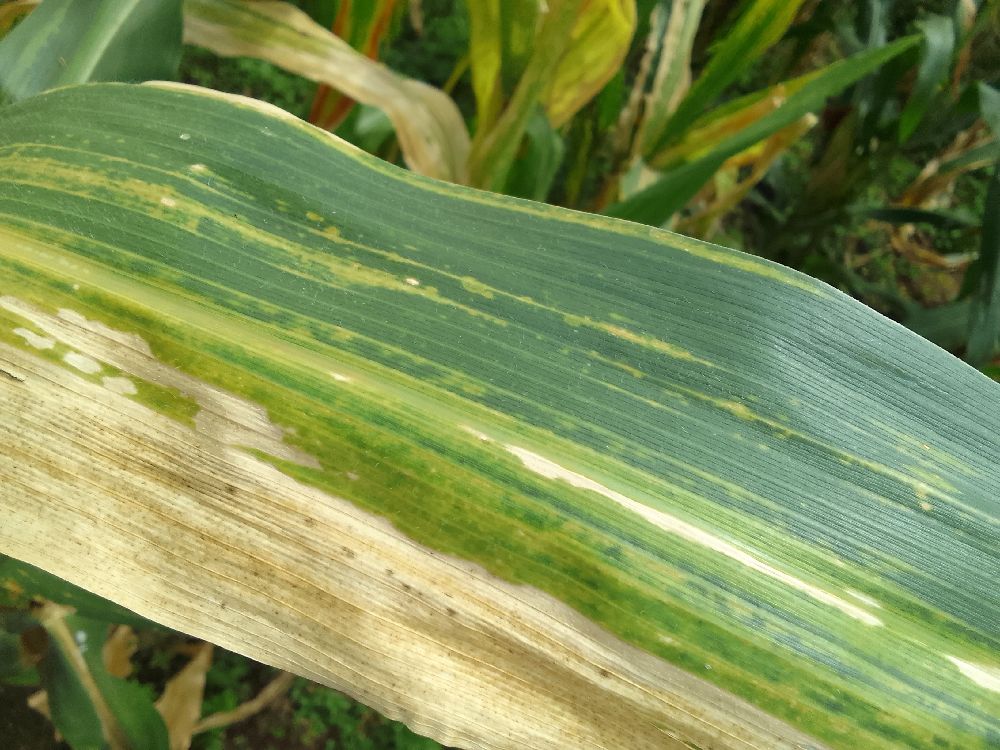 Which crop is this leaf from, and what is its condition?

maize, maize lethal necrosis
